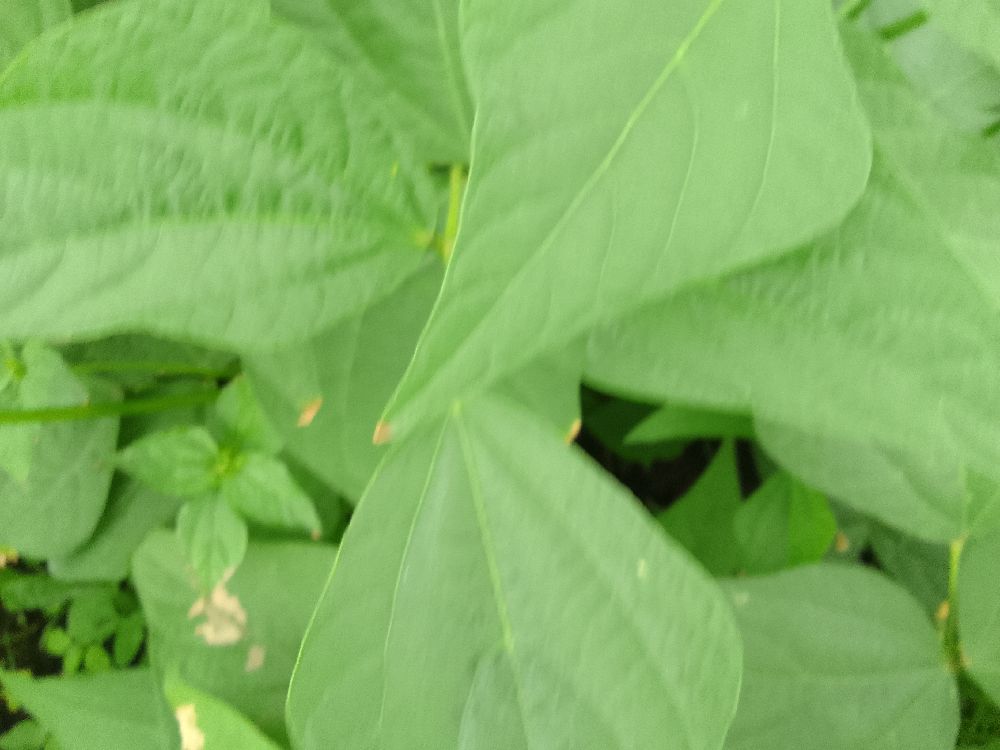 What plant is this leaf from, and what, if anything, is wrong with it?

common bean, healthy
